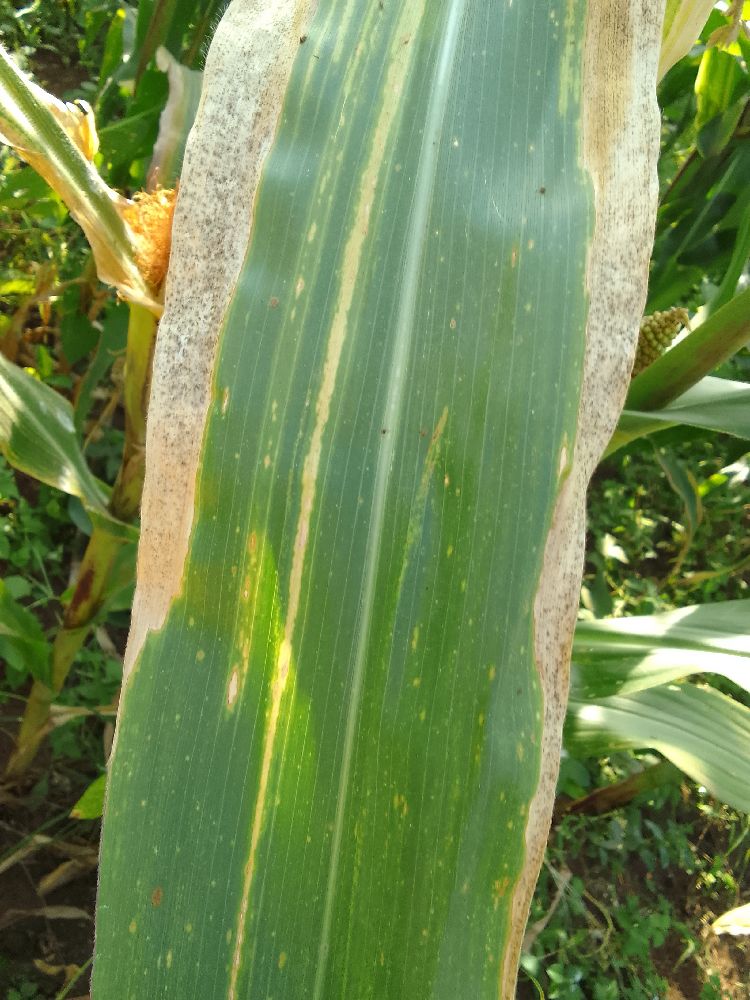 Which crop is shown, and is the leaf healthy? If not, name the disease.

maize, maize lethal necrosis
